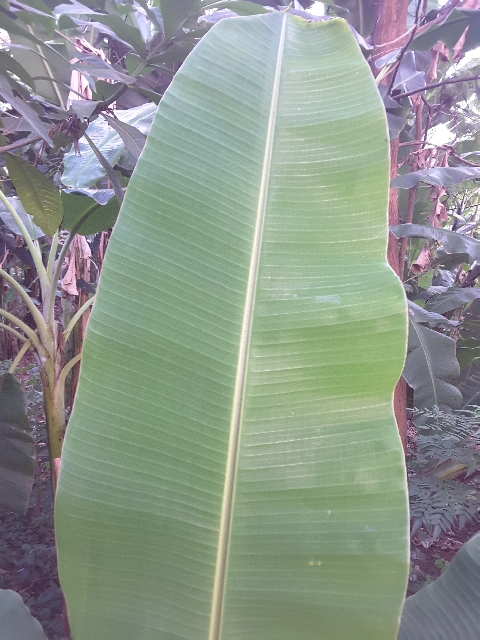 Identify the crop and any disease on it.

banana, healthy
